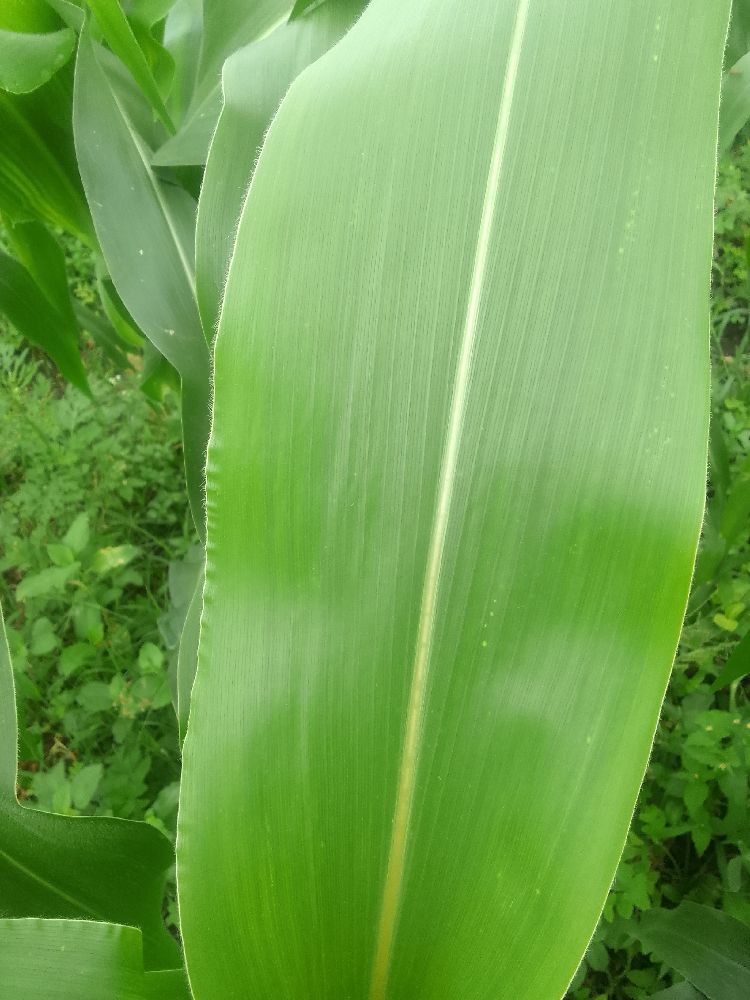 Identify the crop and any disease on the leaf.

maize, healthy
